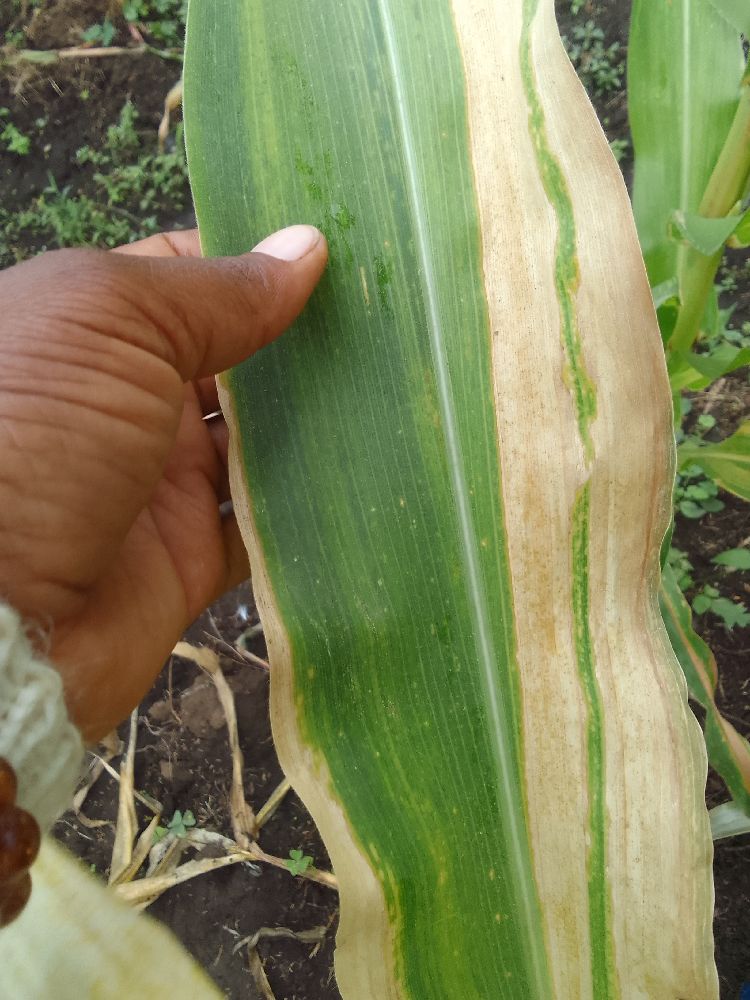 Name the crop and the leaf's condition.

maize, maize lethal necrosis
